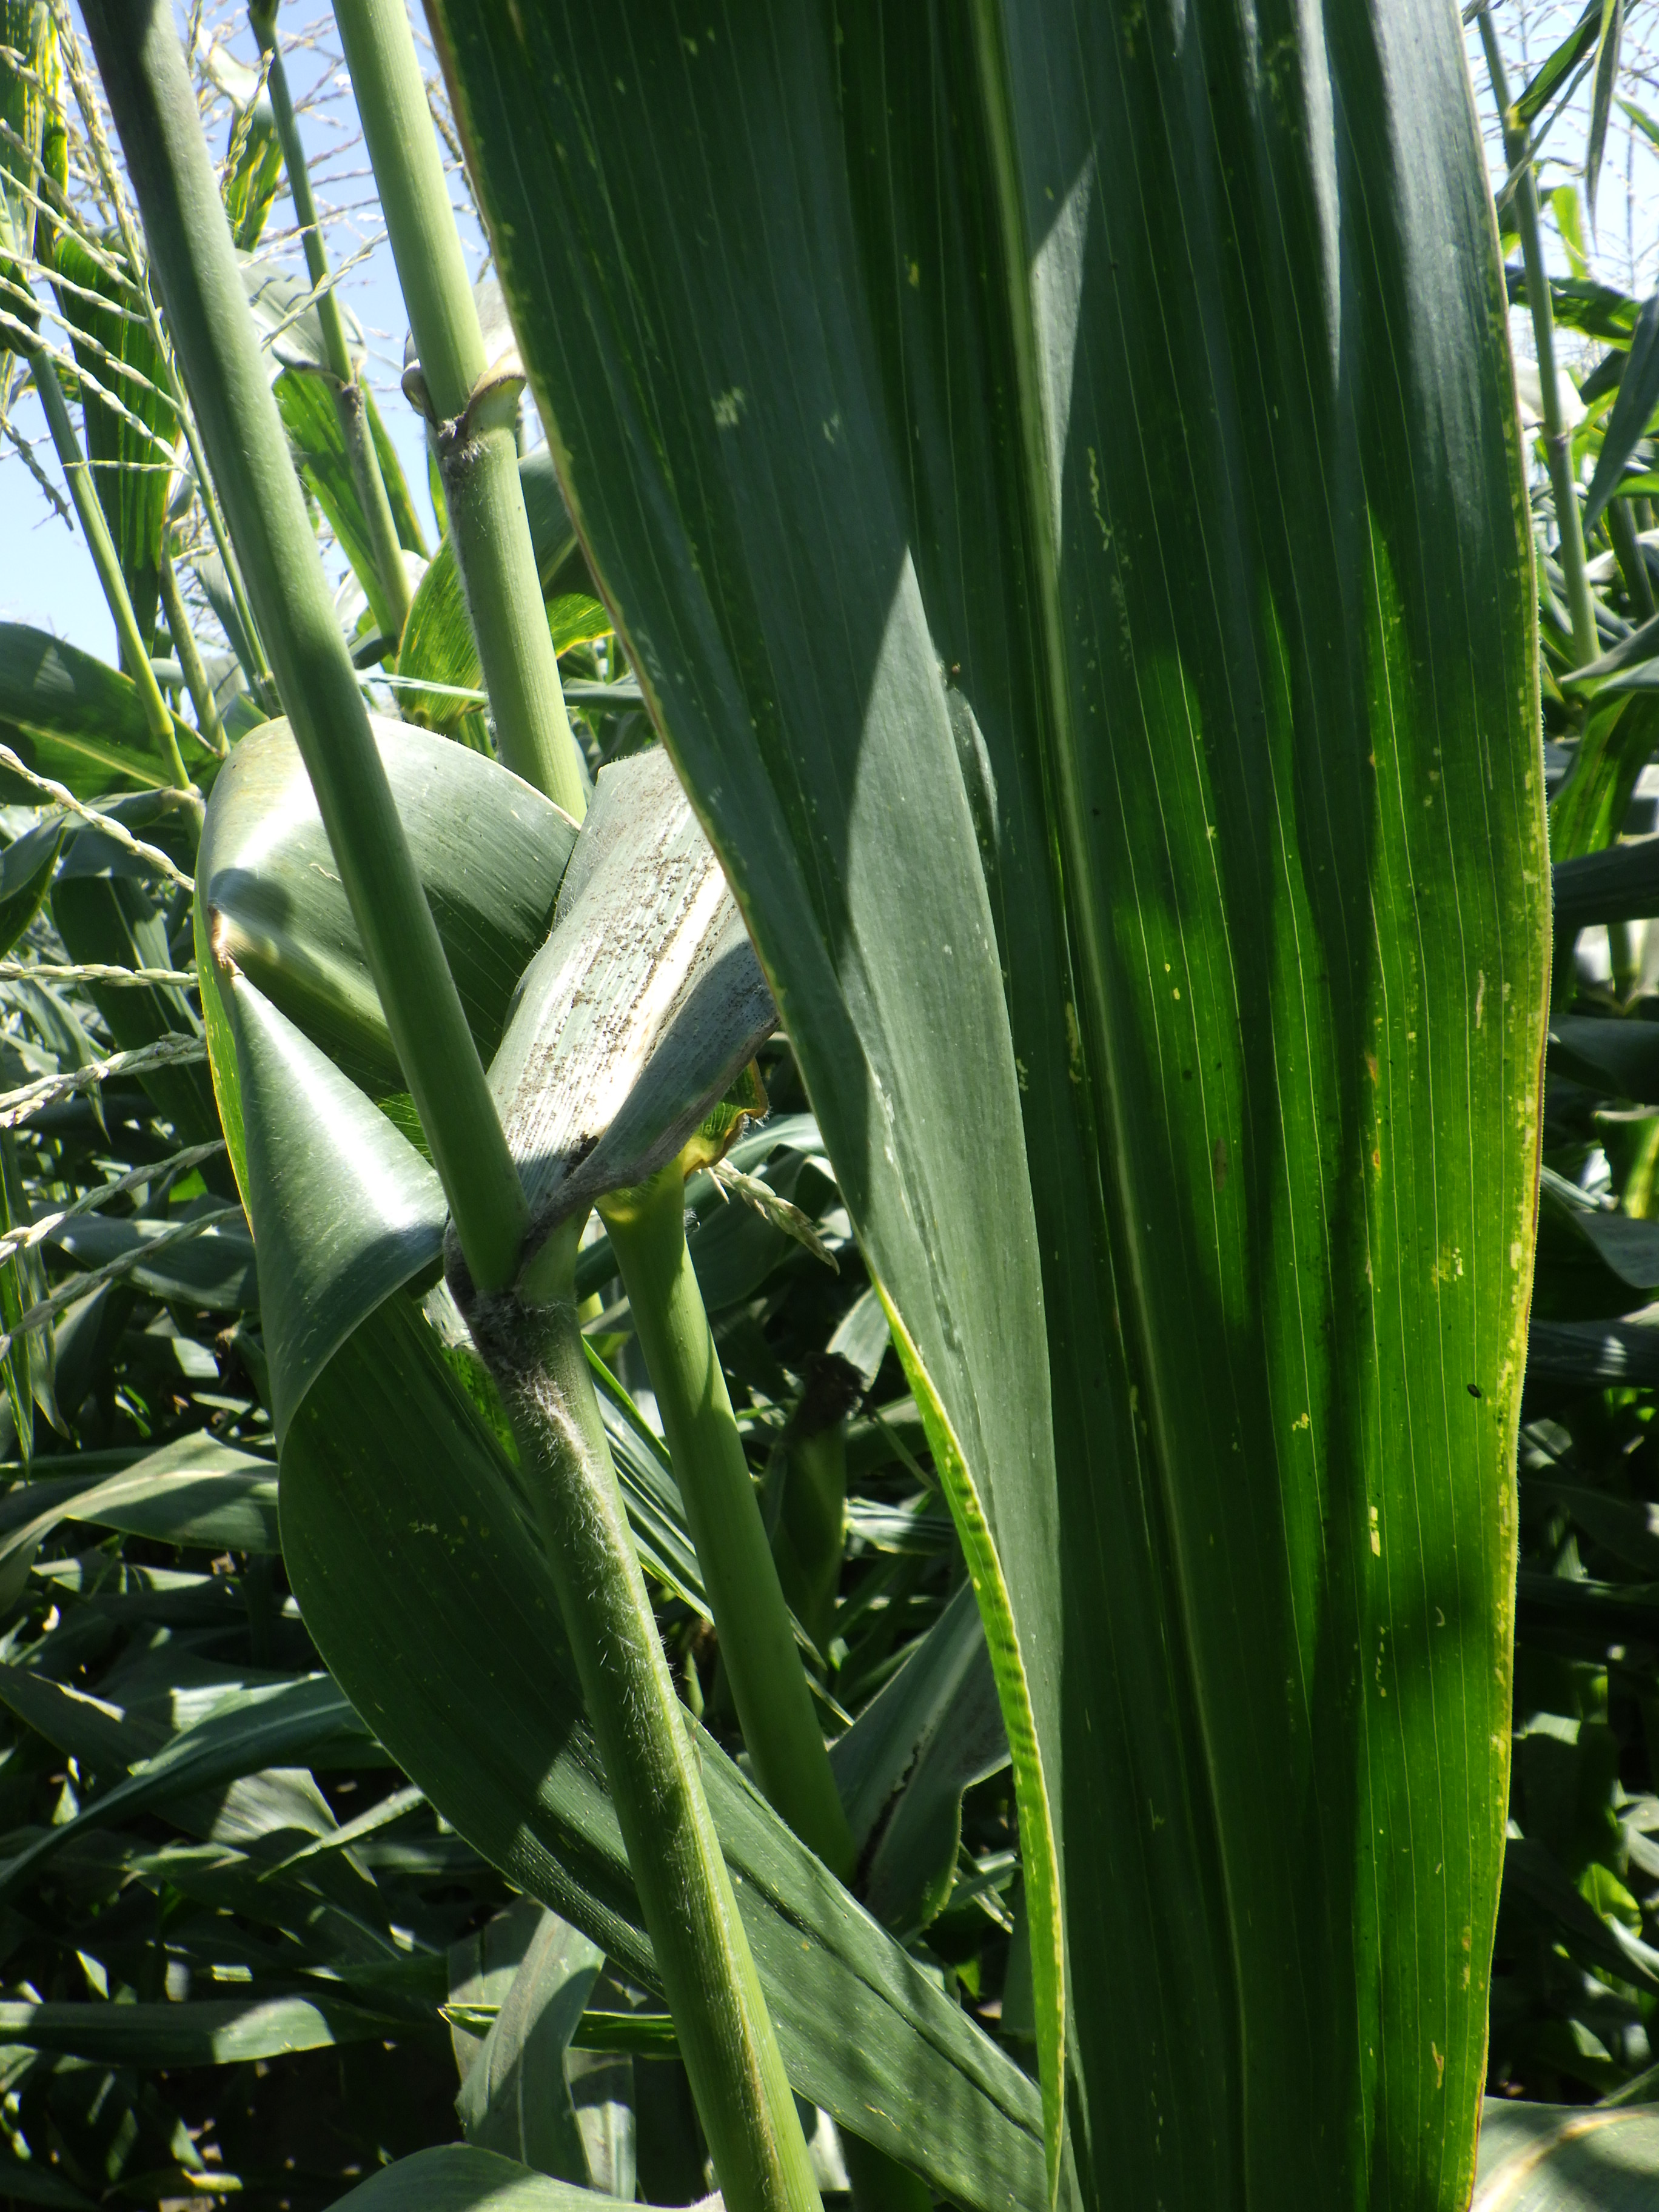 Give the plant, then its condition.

corn, altica, cicadellidae
